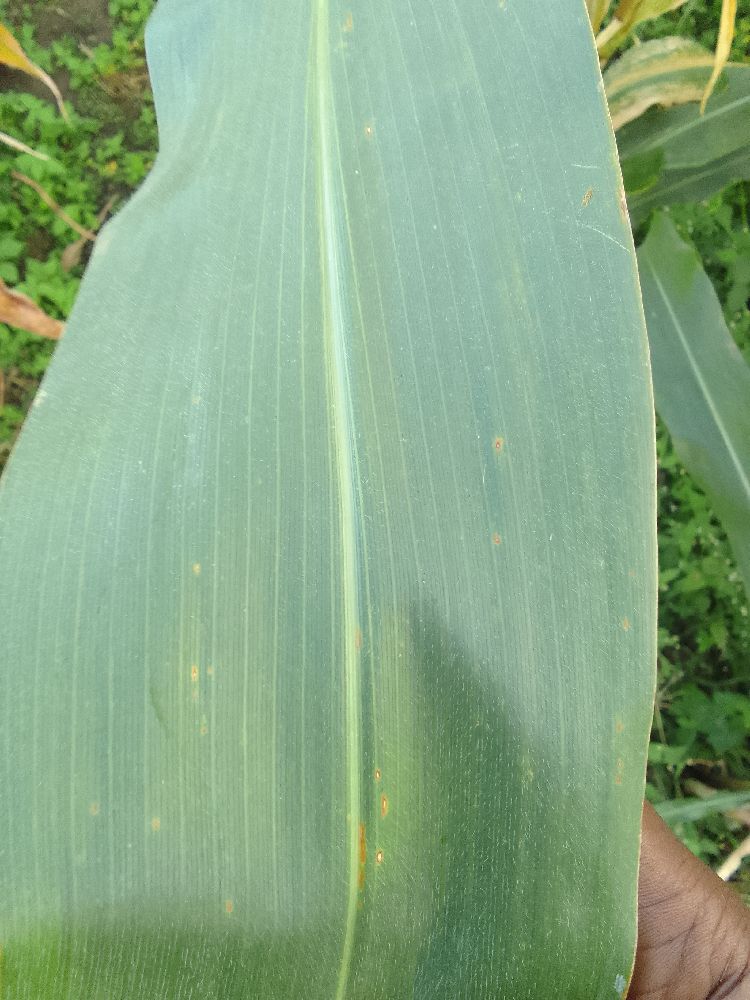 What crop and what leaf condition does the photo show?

maize, healthy
